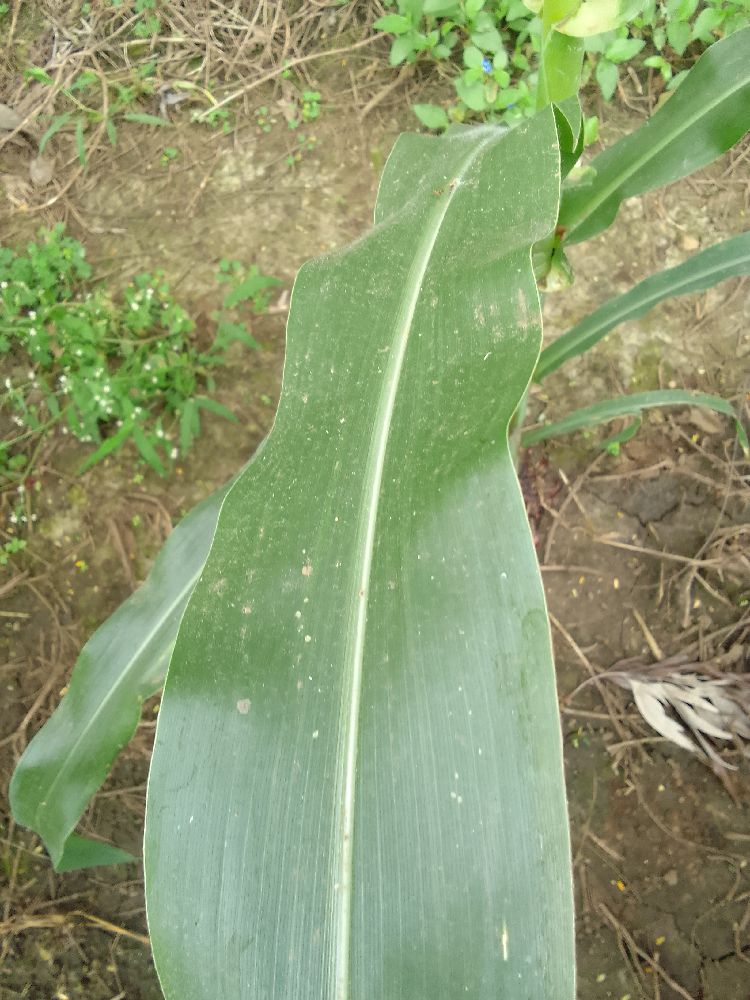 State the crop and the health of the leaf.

maize, healthy
